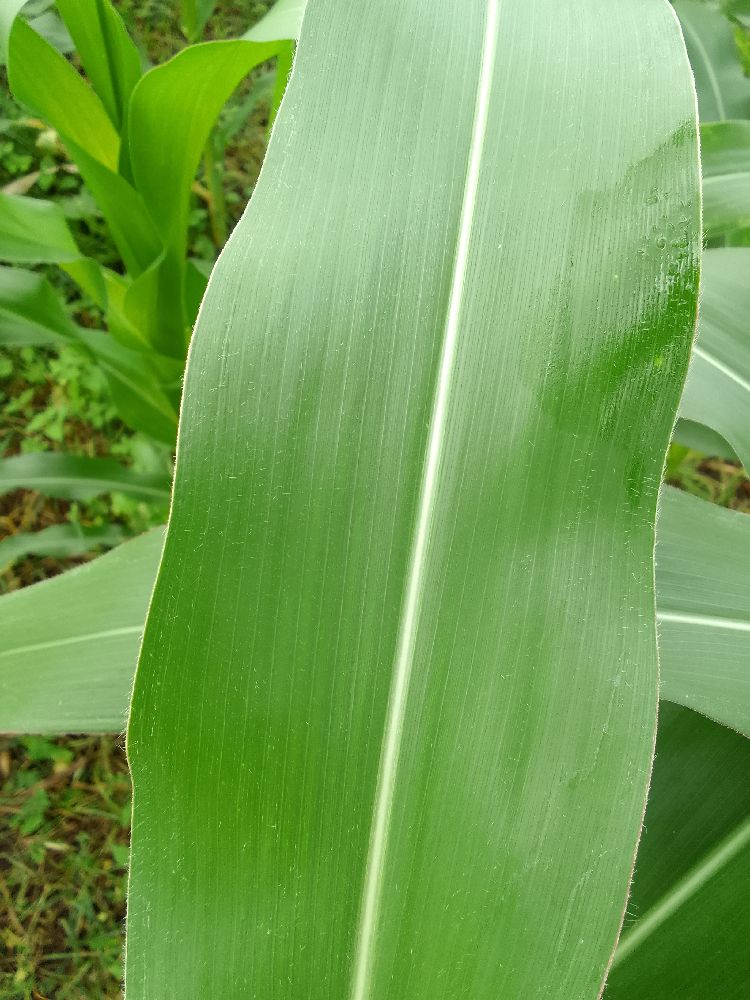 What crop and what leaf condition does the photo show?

maize, healthy
